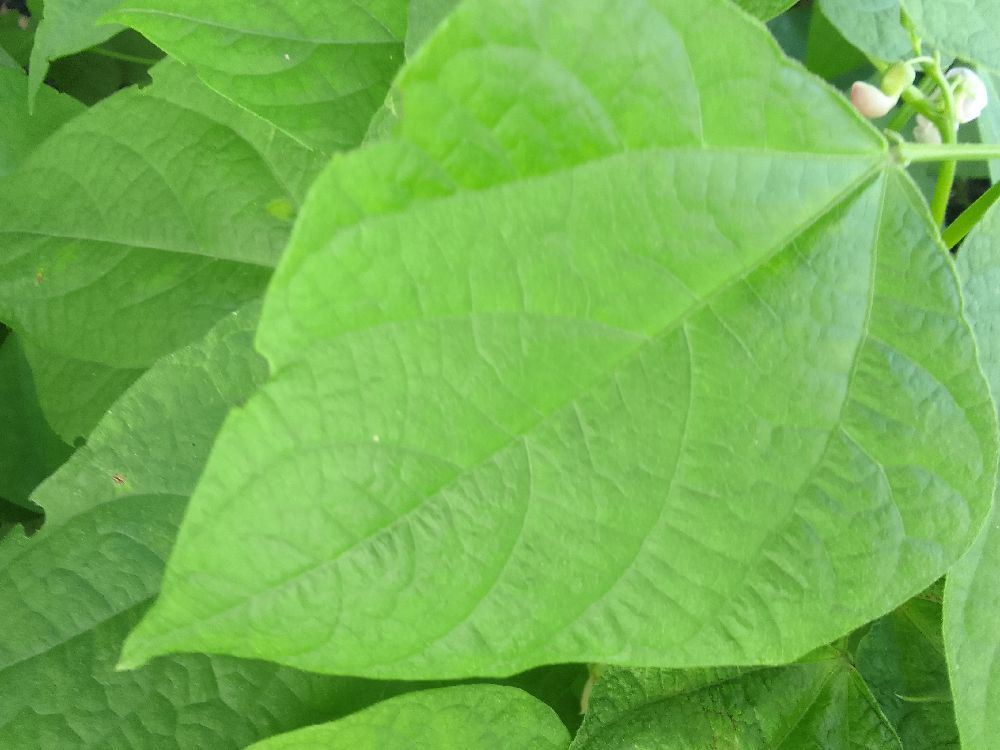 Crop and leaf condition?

common bean, healthy
